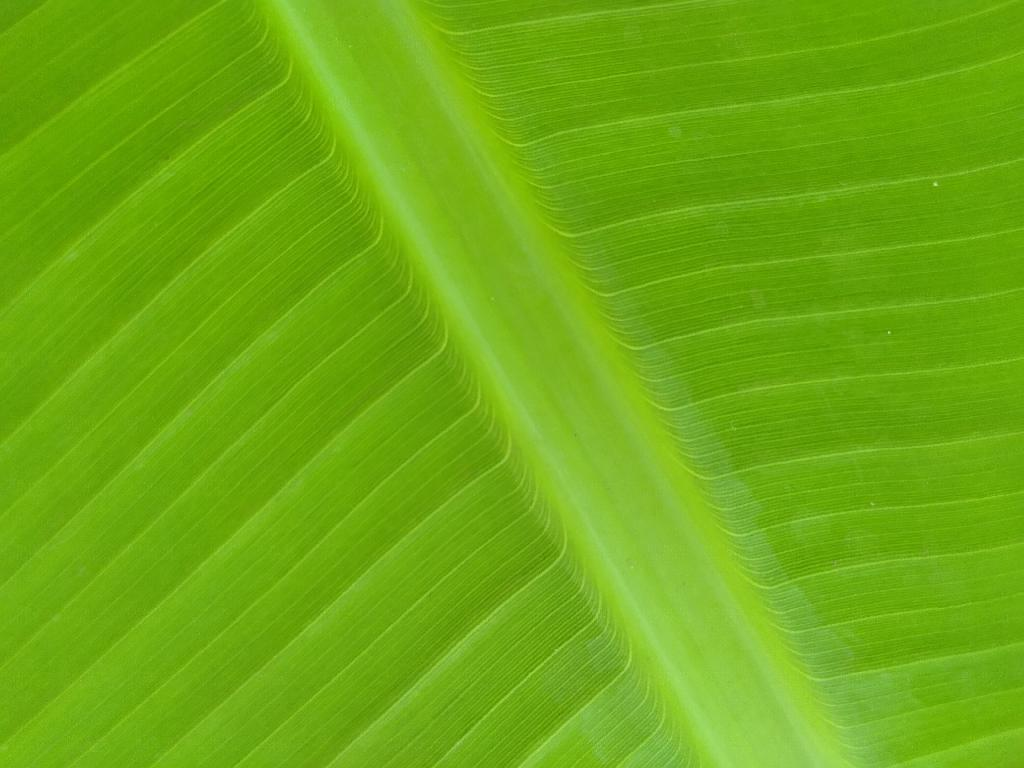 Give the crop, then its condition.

banana, healthy
